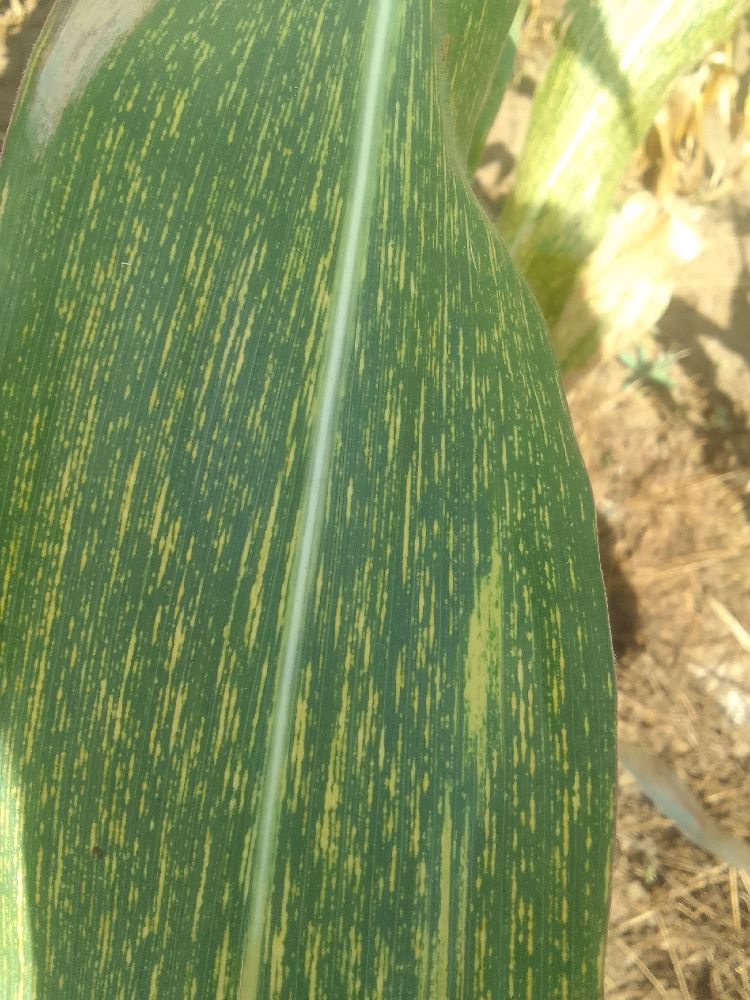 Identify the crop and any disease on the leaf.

maize, maize streak virus
